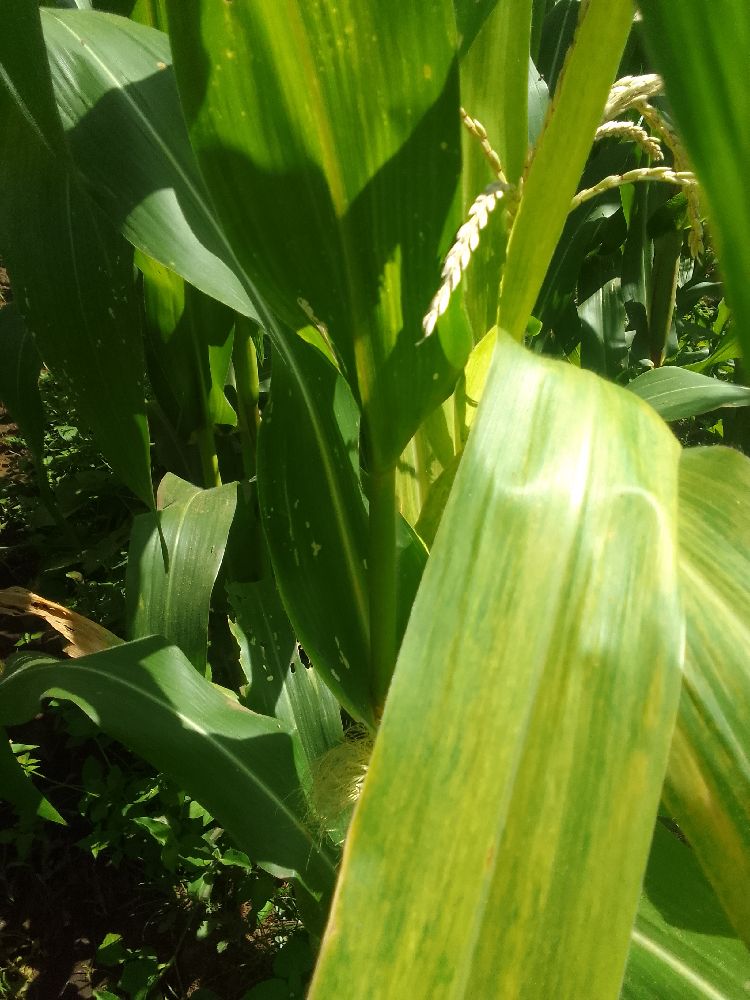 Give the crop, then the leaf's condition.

maize, maize lethal necrosis
